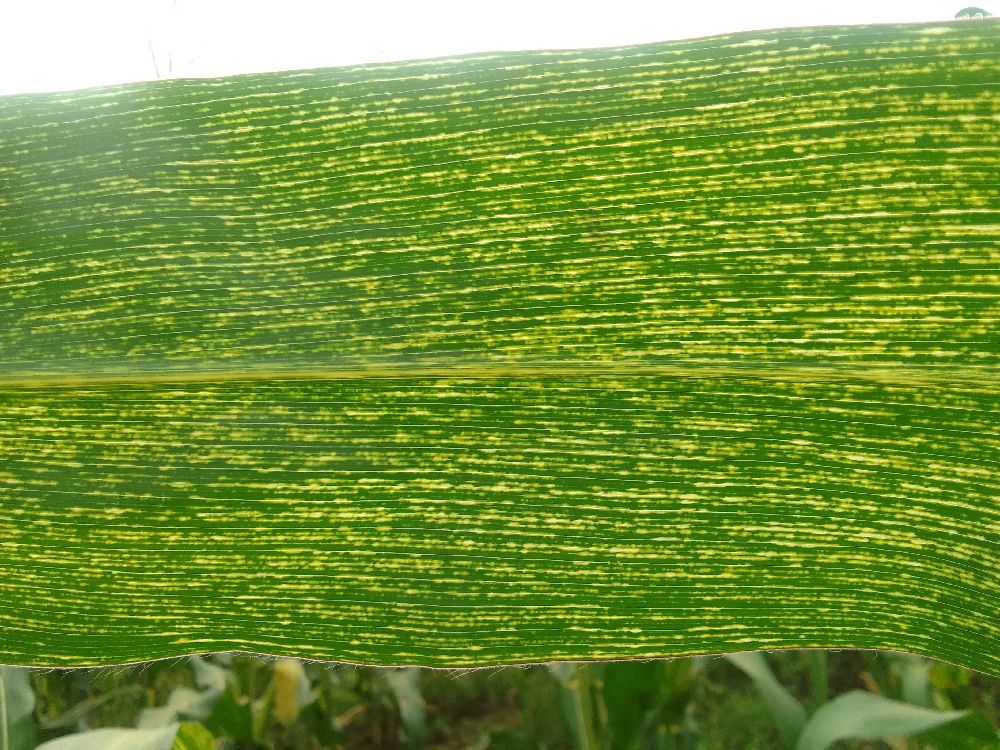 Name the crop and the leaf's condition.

maize, maize streak virus
